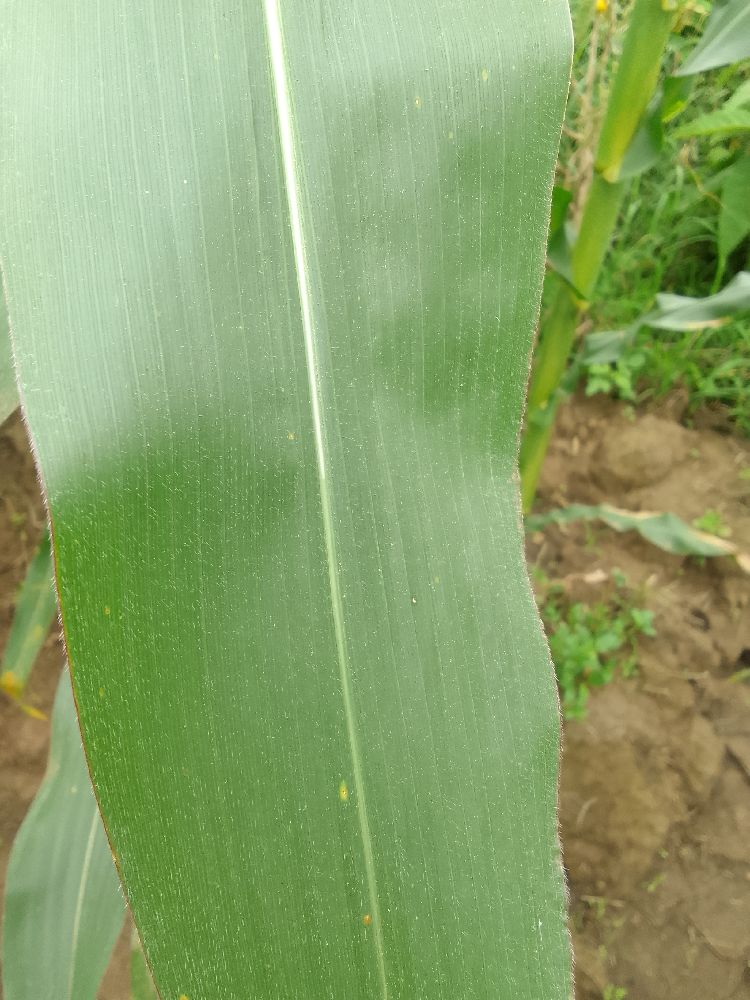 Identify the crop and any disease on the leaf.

maize, healthy
